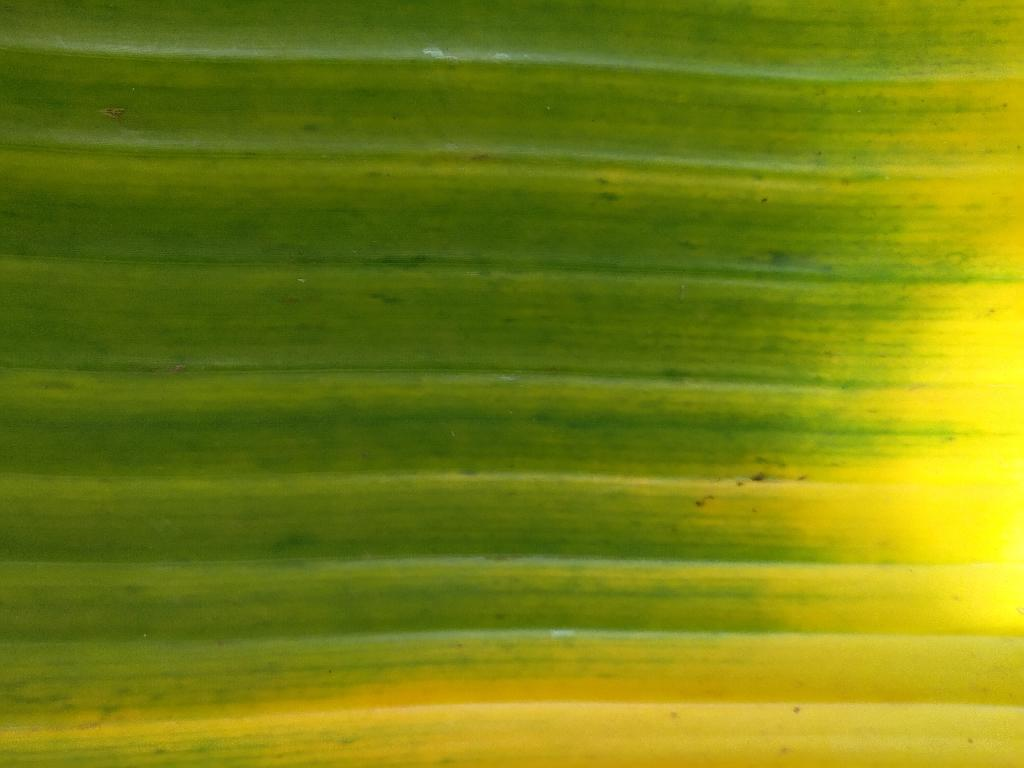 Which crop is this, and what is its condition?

banana, fusarium wilt race 1
